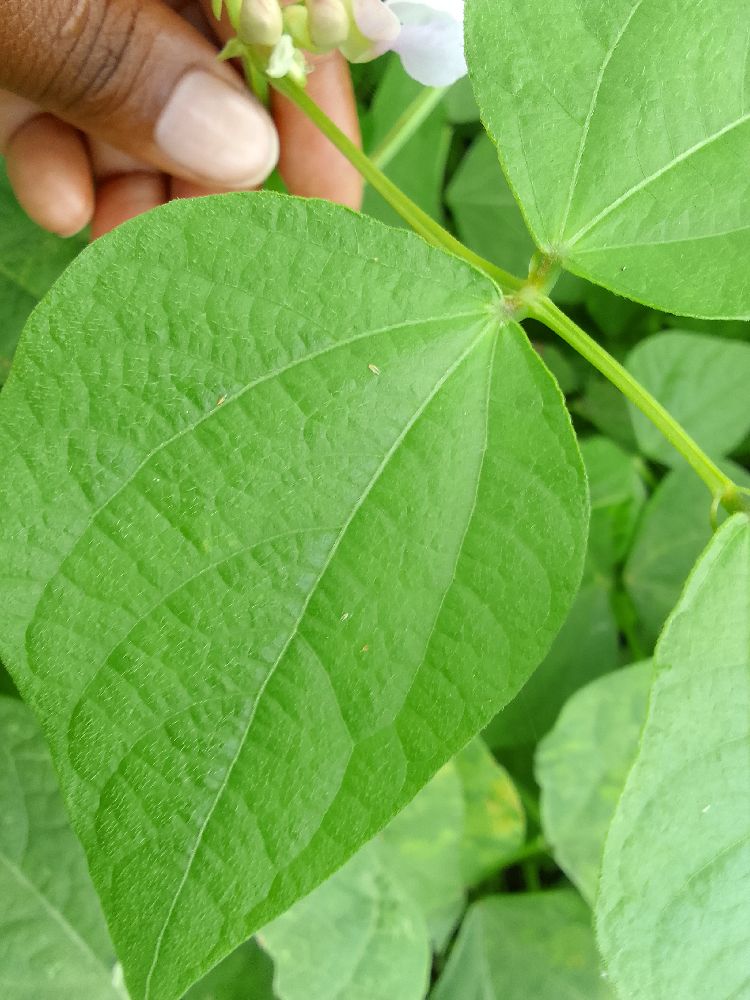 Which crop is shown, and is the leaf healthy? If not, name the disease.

common bean, healthy
